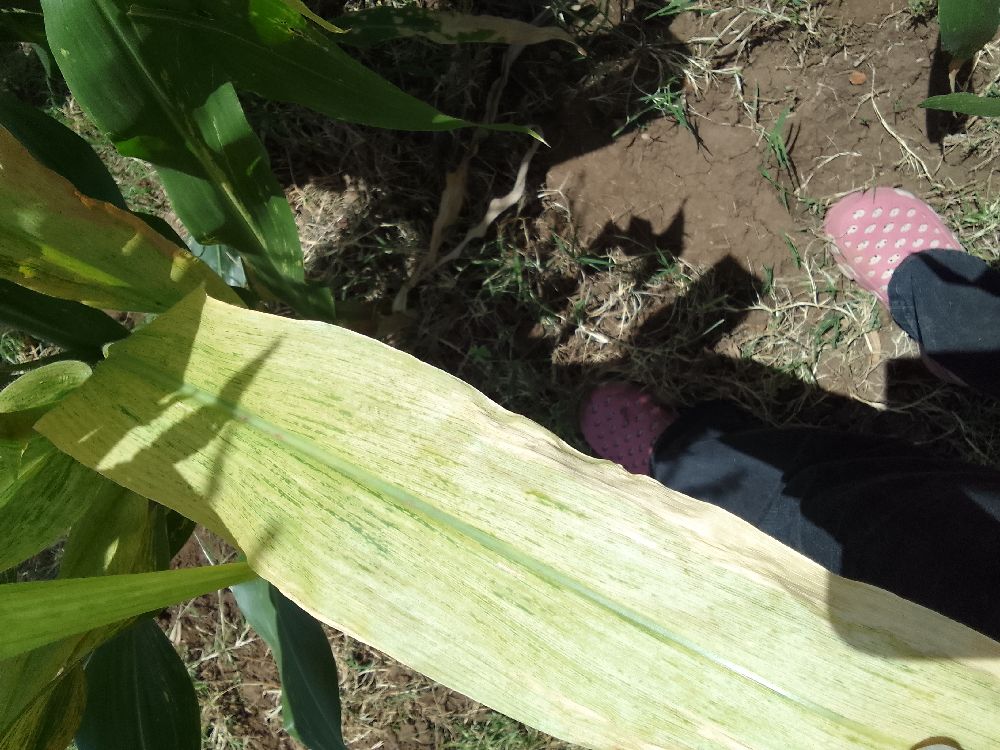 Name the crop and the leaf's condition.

maize, maize lethal necrosis
